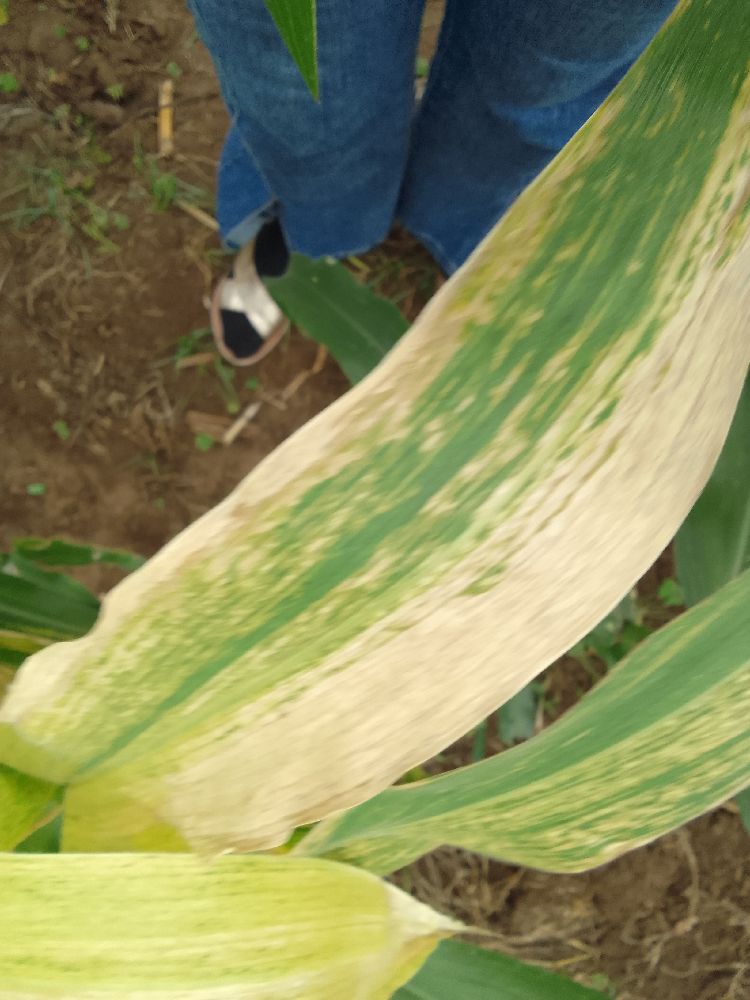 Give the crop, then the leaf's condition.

maize, maize lethal necrosis
